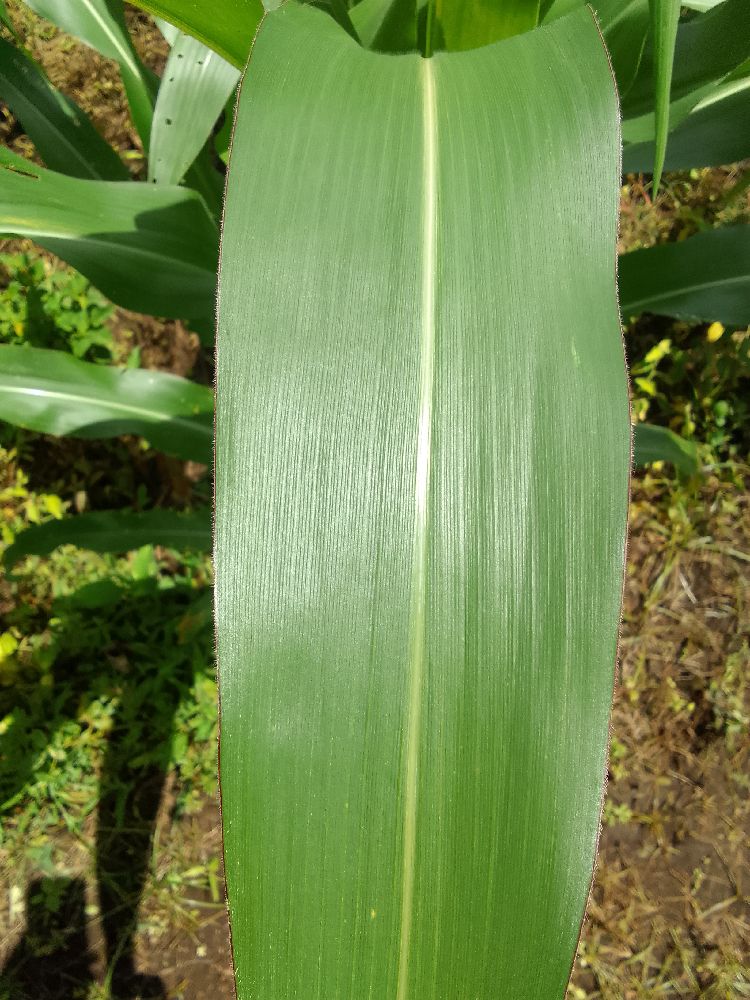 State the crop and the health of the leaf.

maize, healthy
